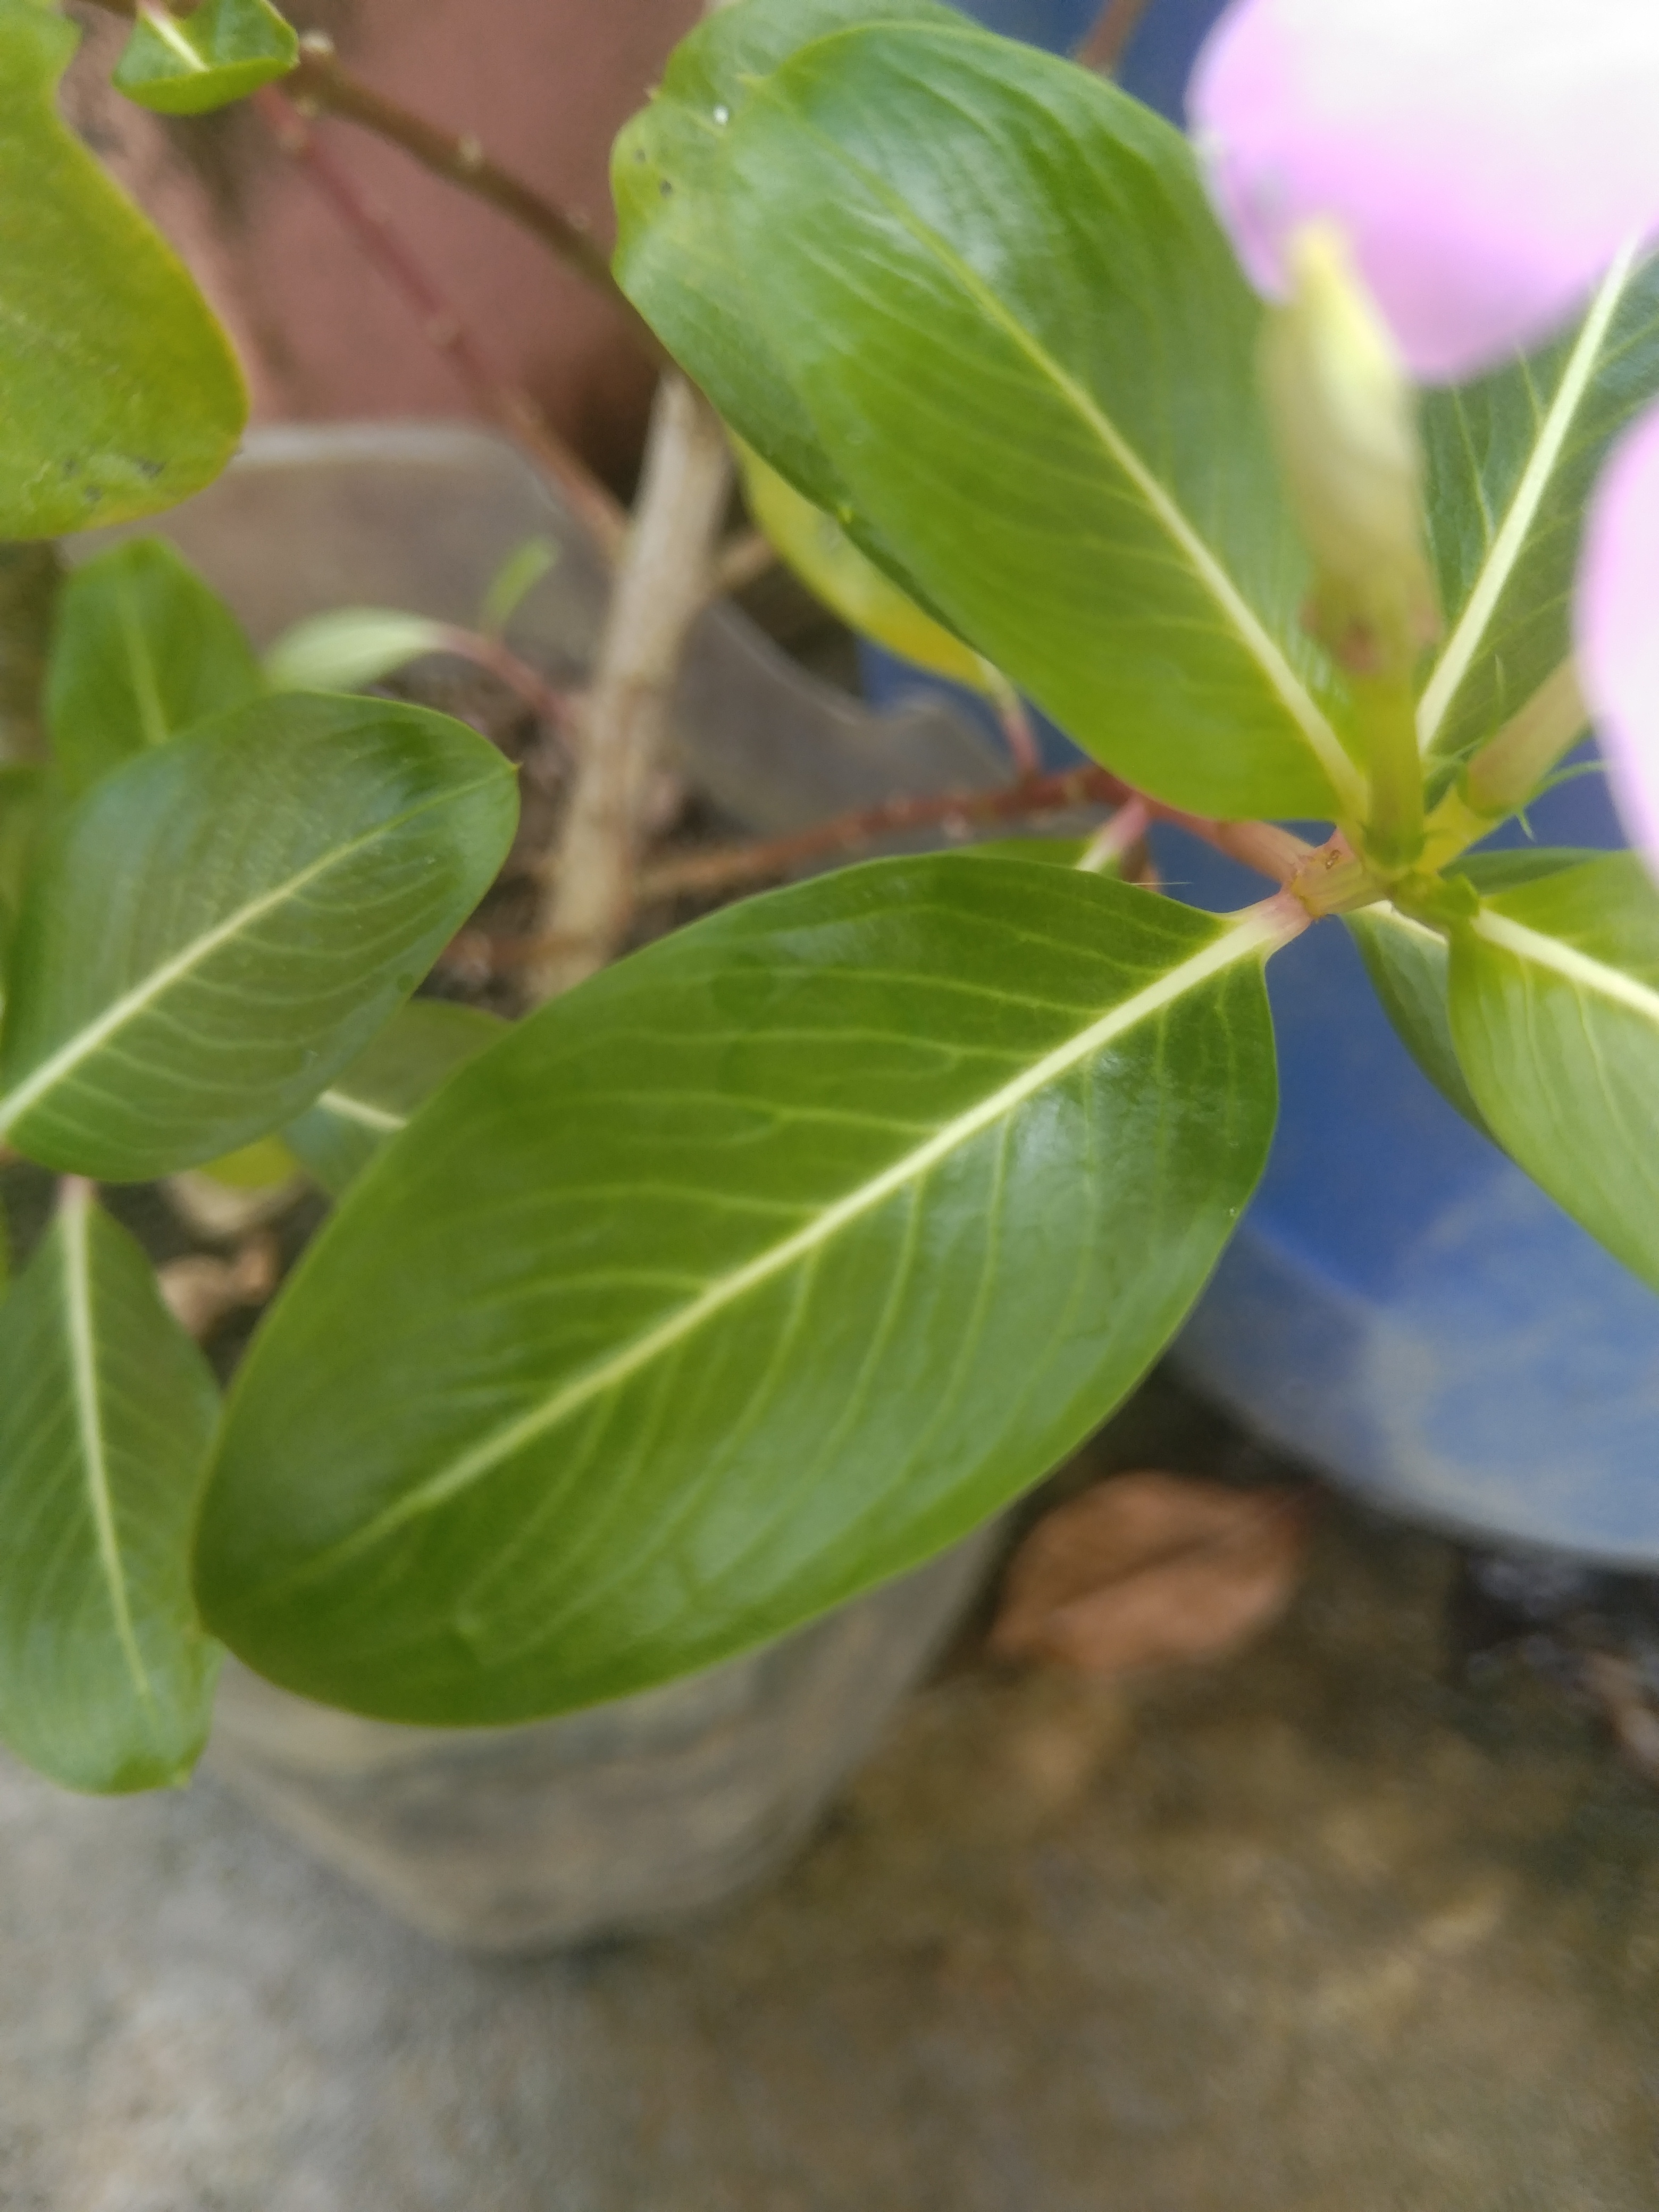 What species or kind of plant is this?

rose periwinkle
